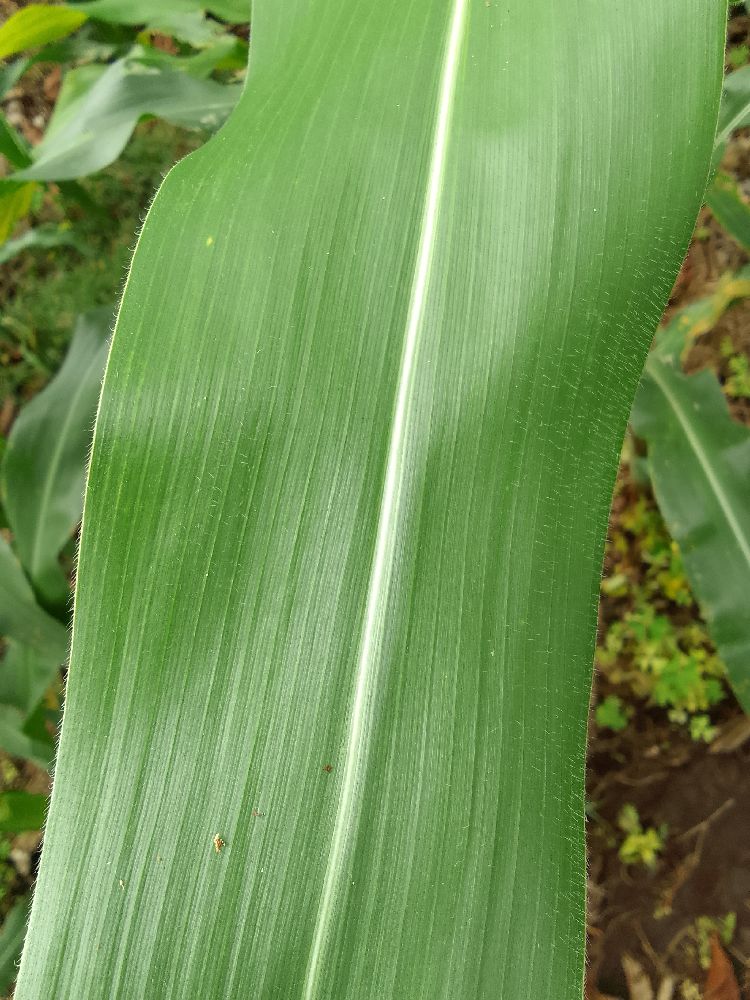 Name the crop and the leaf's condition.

maize, healthy
